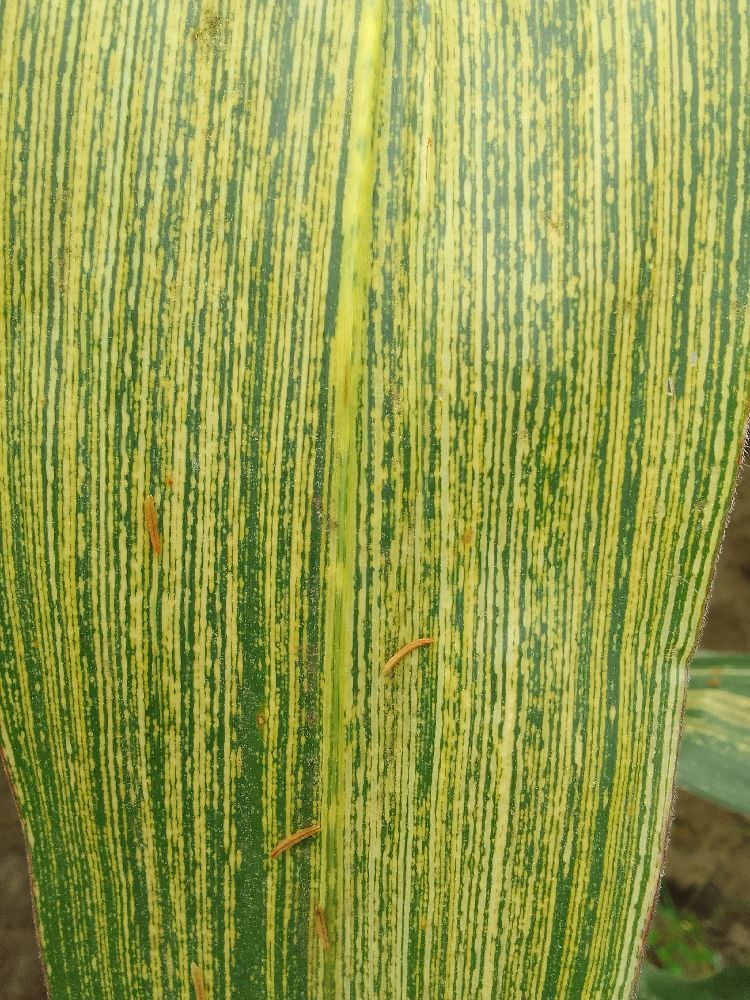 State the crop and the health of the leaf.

maize, maize streak virus
